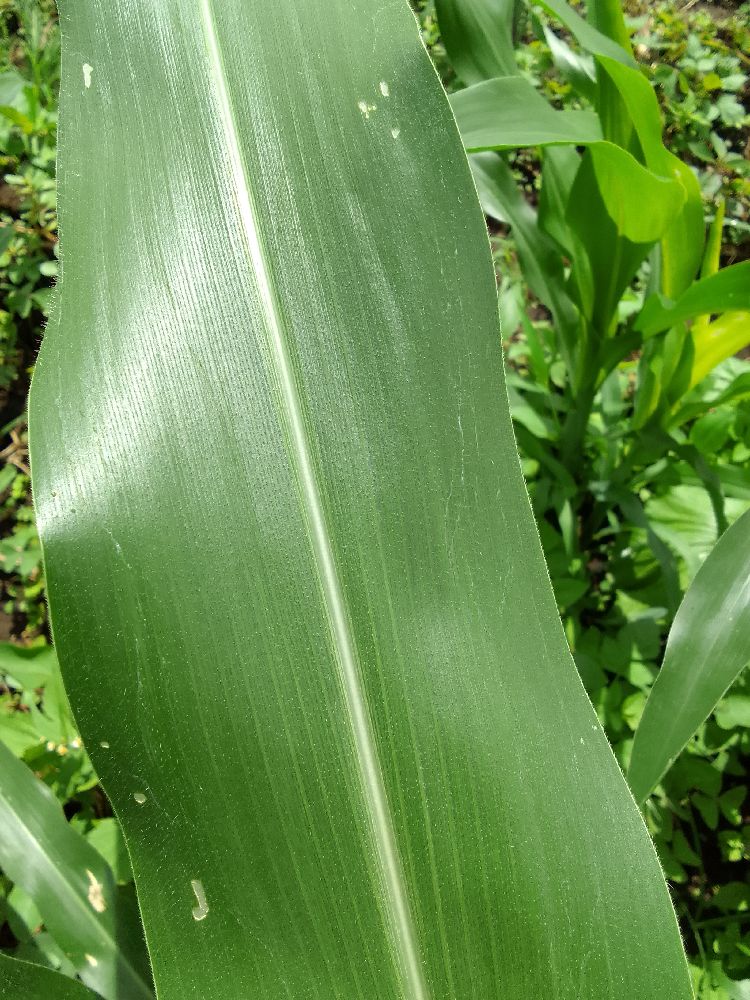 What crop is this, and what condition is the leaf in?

maize, healthy
